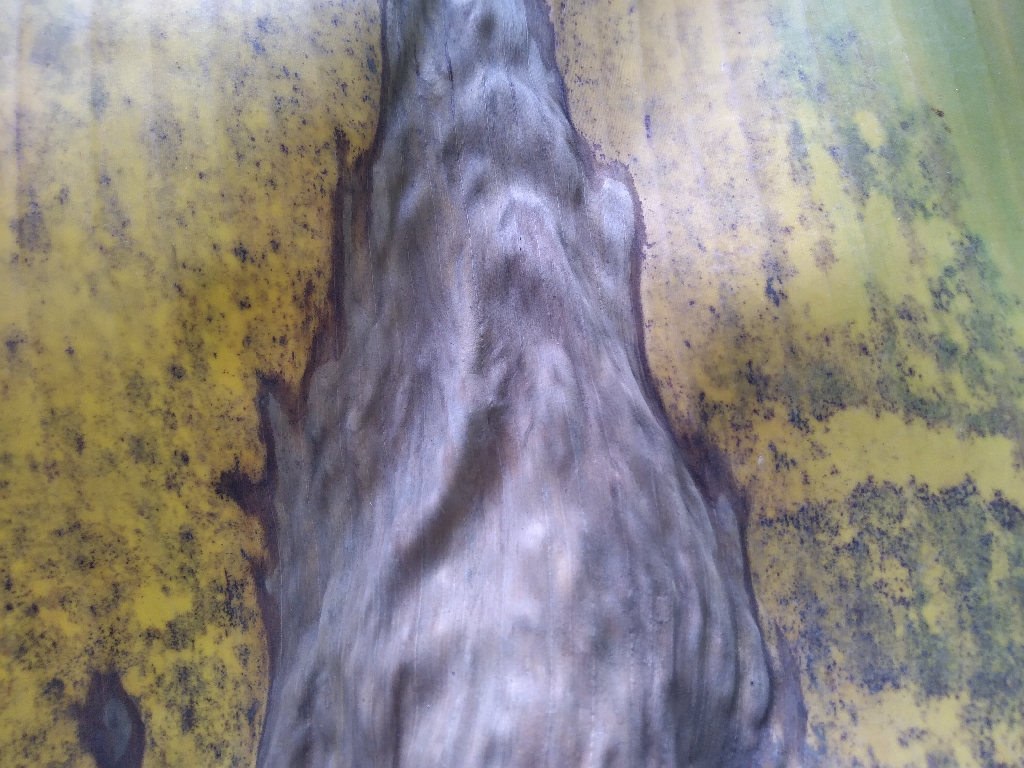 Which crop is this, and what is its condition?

banana, black sigatoka
